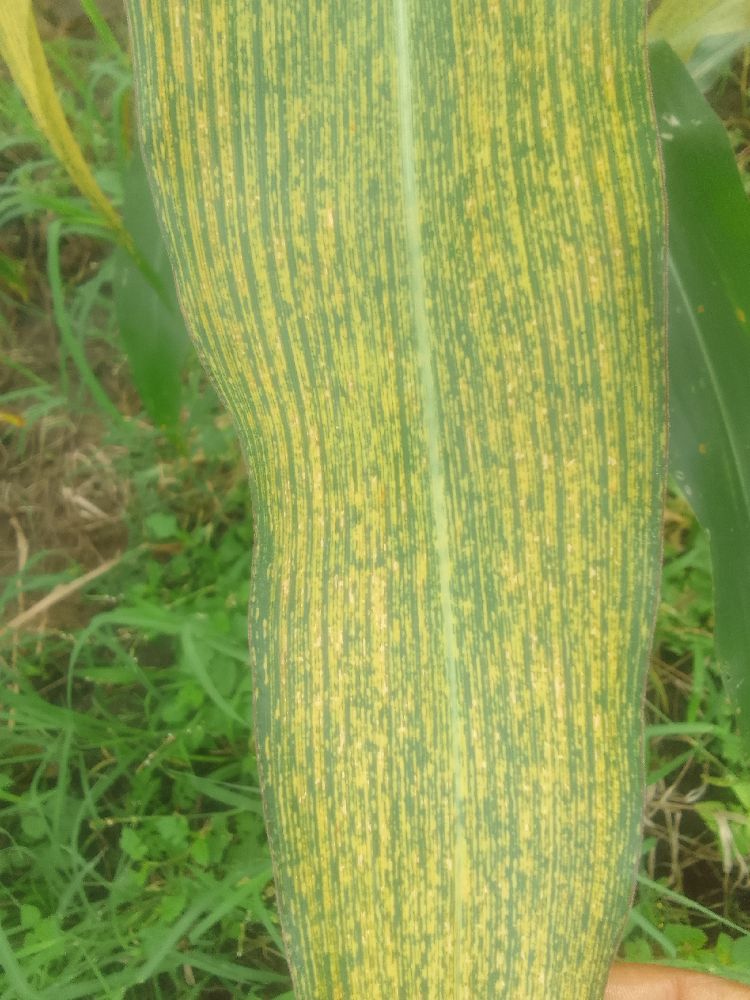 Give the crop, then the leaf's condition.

maize, maize streak virus
